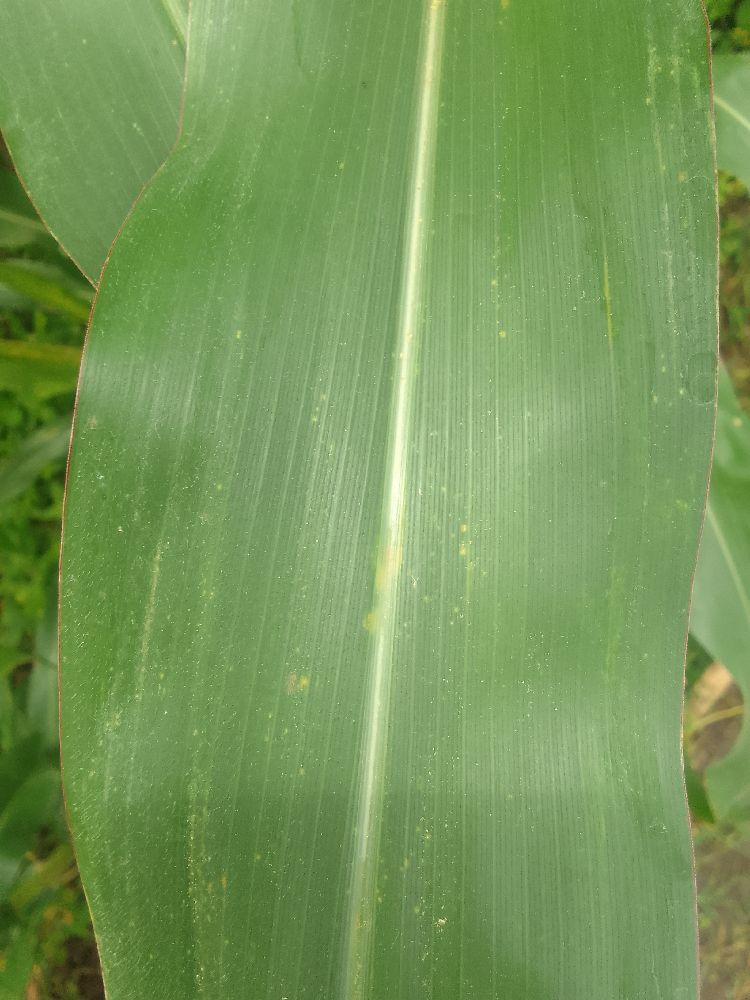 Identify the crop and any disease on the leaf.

maize, healthy
